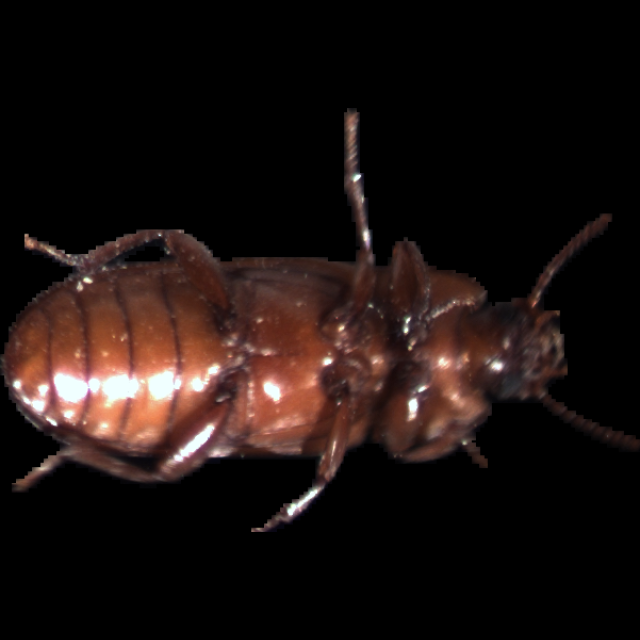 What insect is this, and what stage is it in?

mealworm beetle
